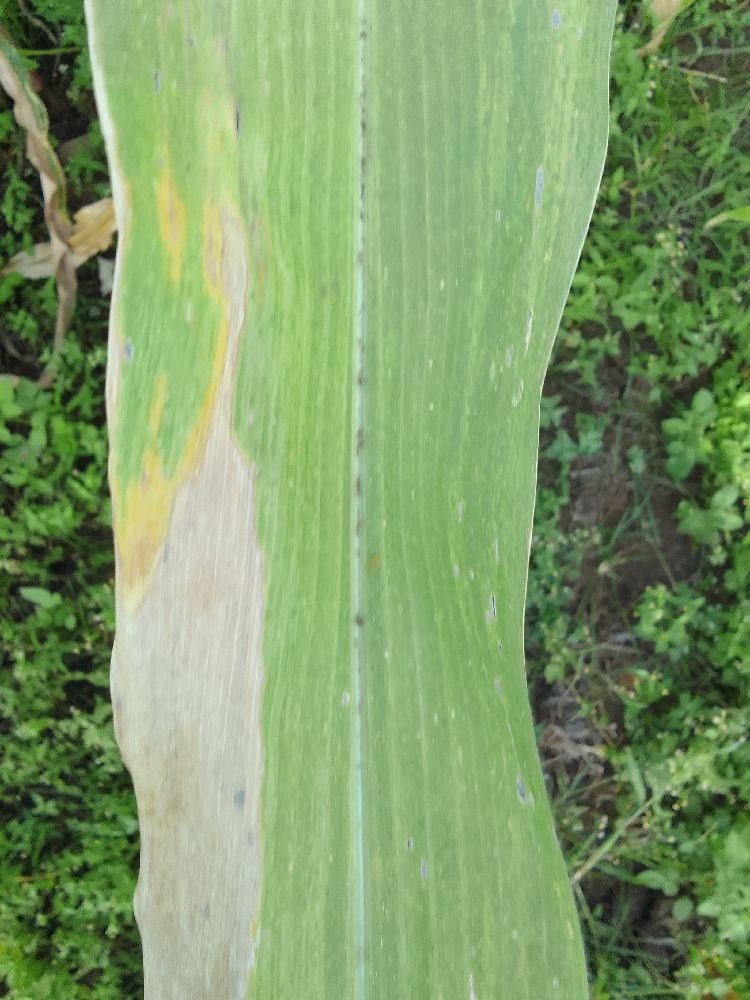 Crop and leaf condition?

maize, maize lethal necrosis
